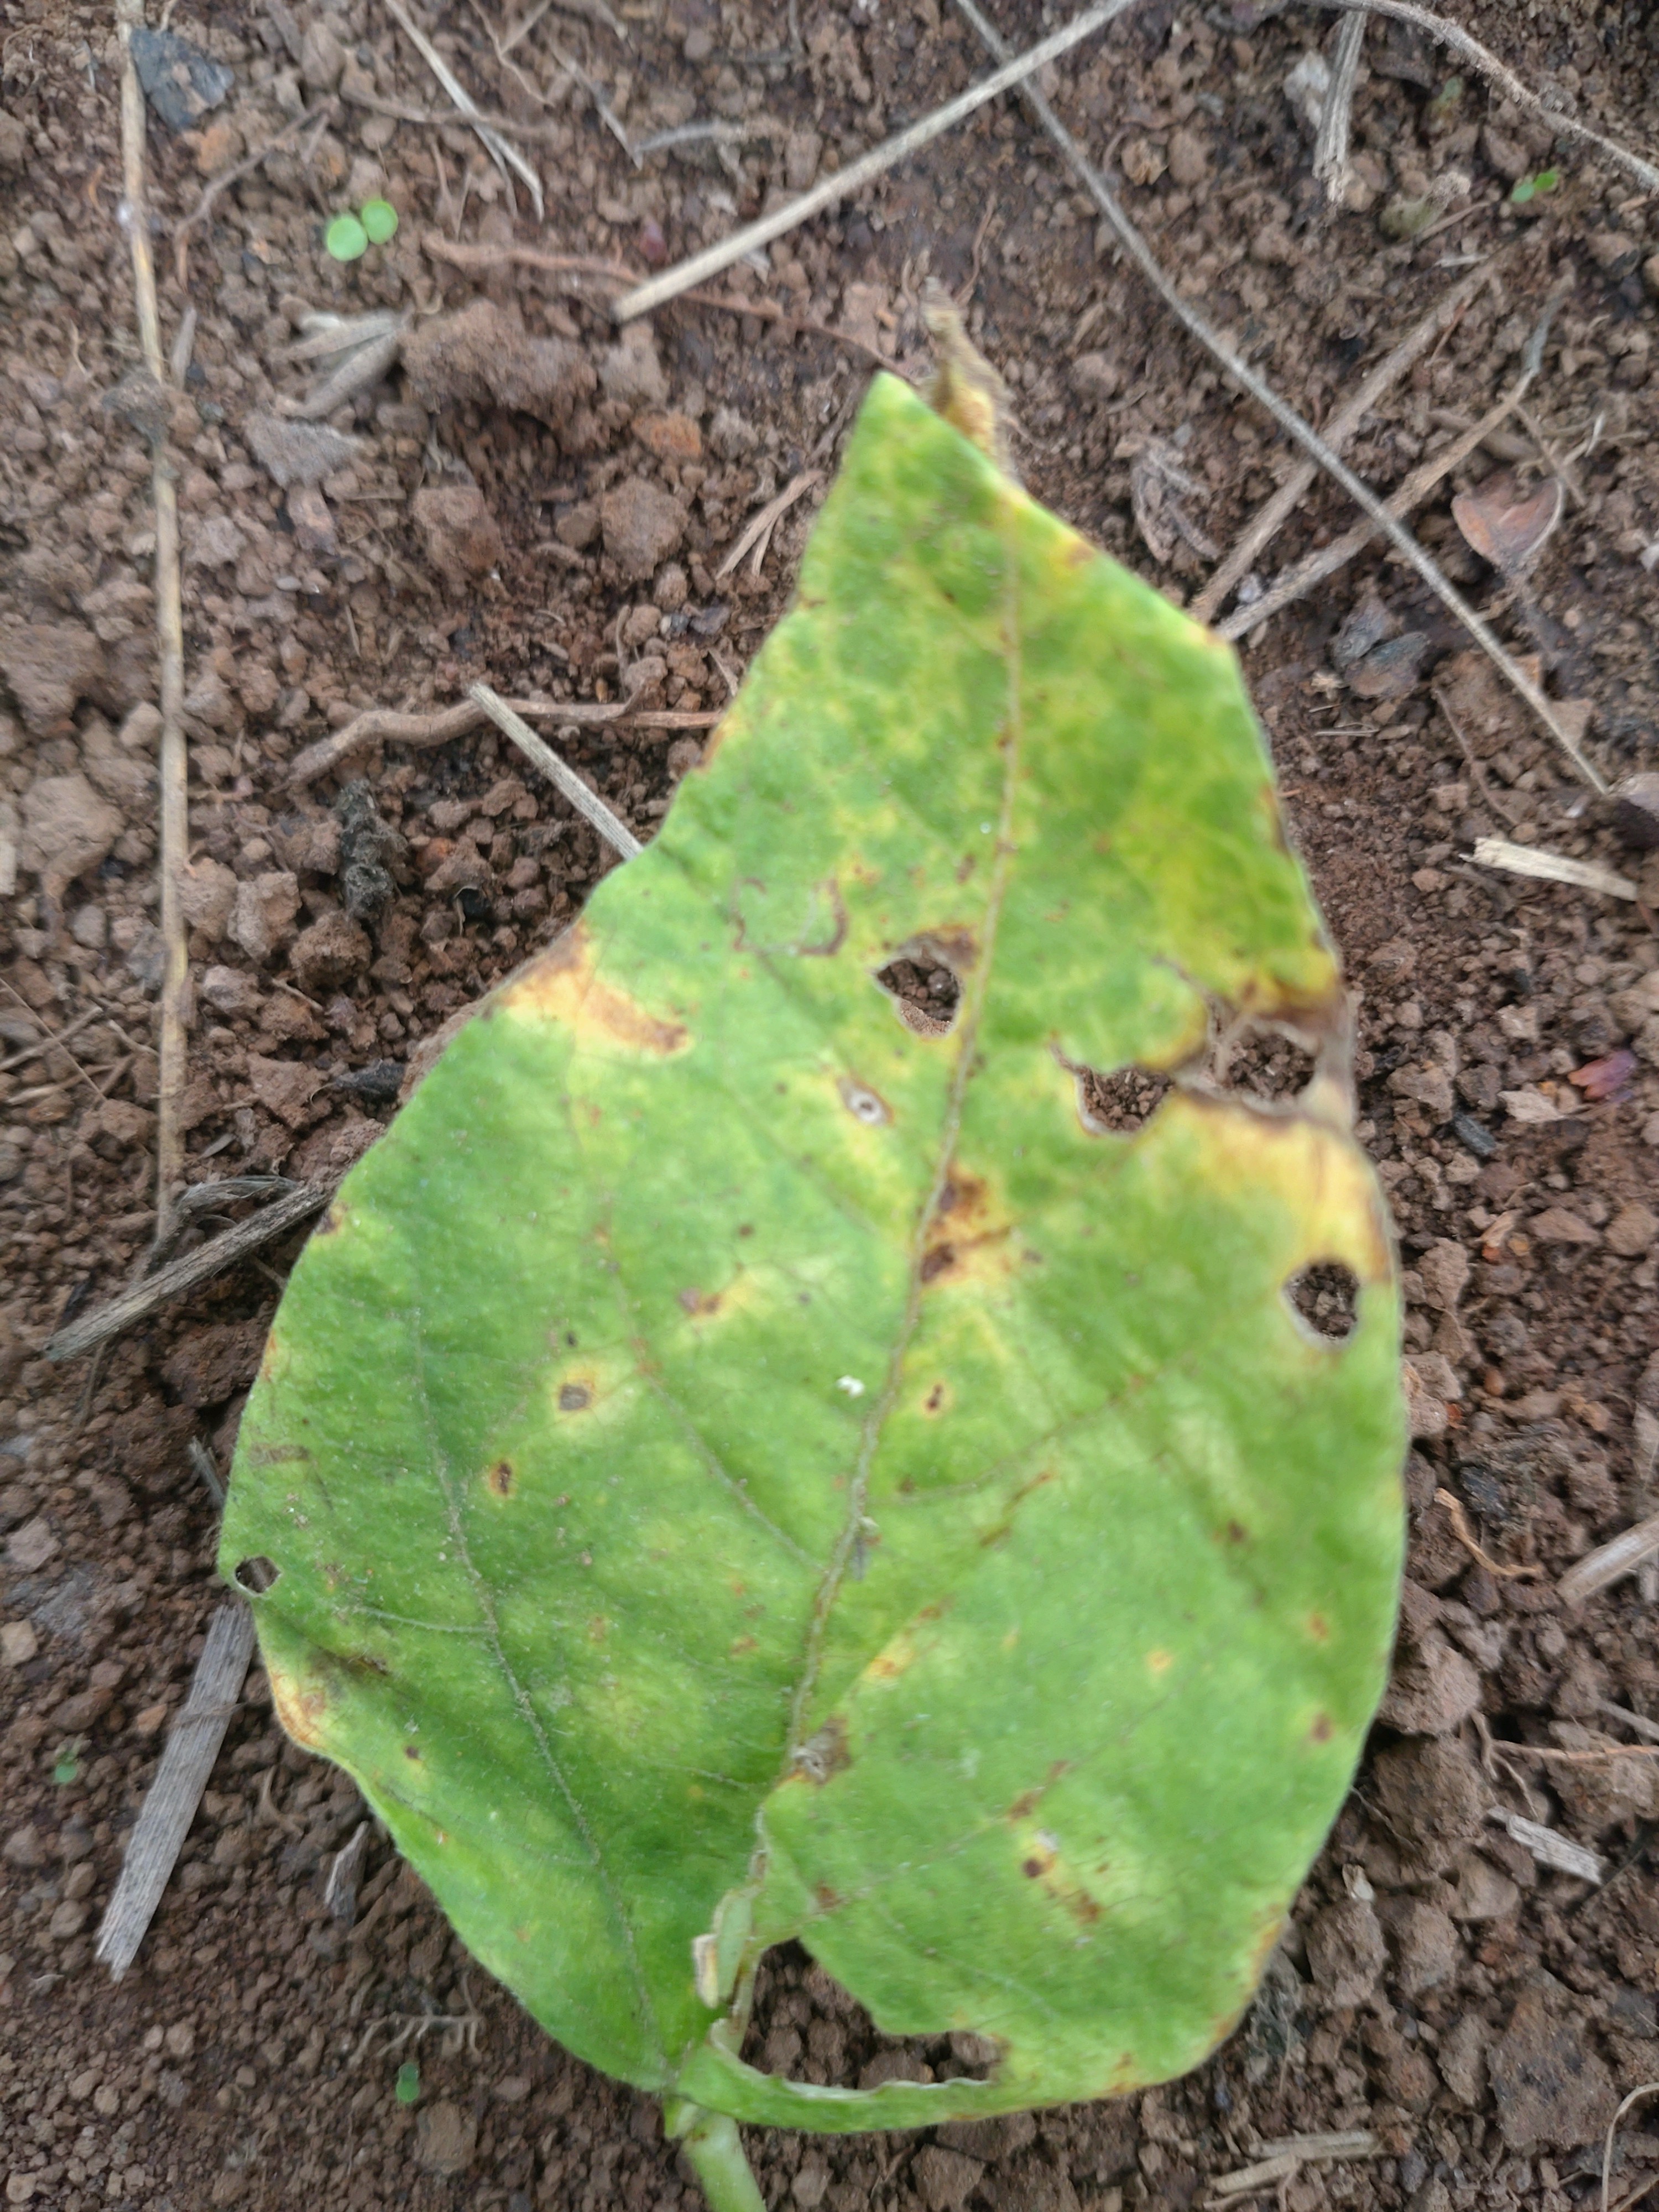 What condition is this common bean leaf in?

rust
